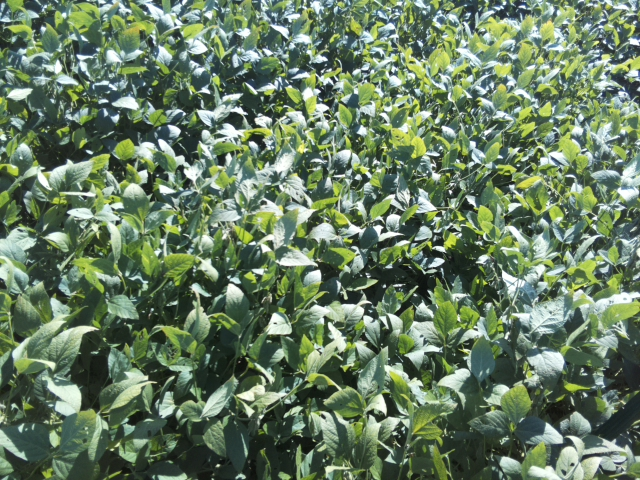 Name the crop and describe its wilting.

soybean, leaflets folding inward at secondary pulvinus with no turgor loss in leaflets or petioles
